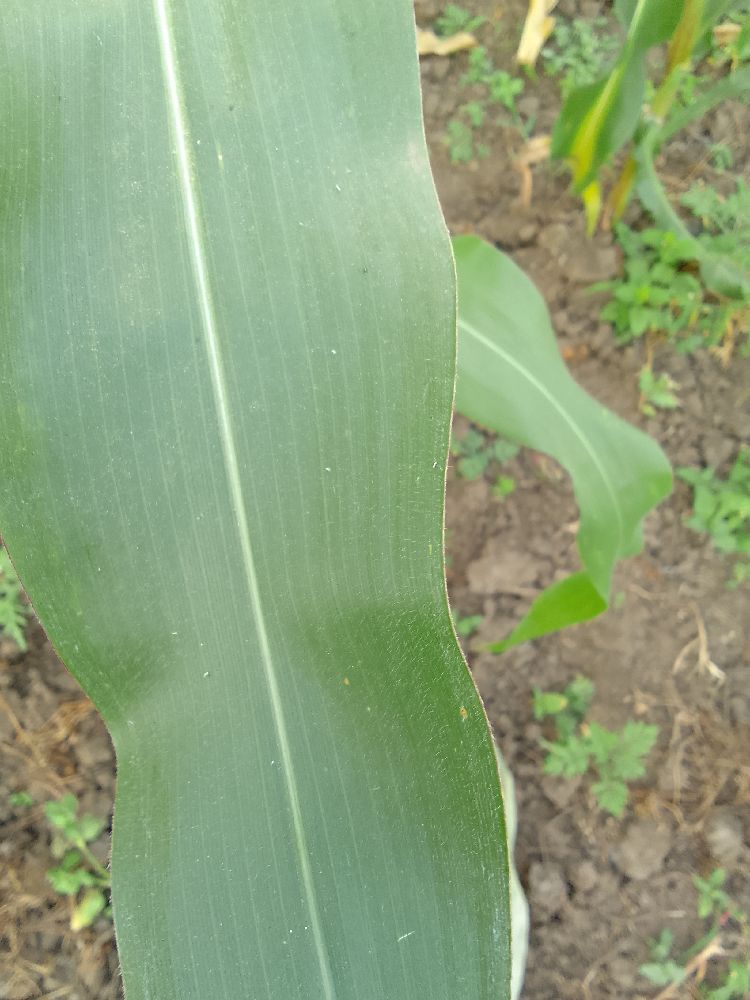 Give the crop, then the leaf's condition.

maize, healthy
